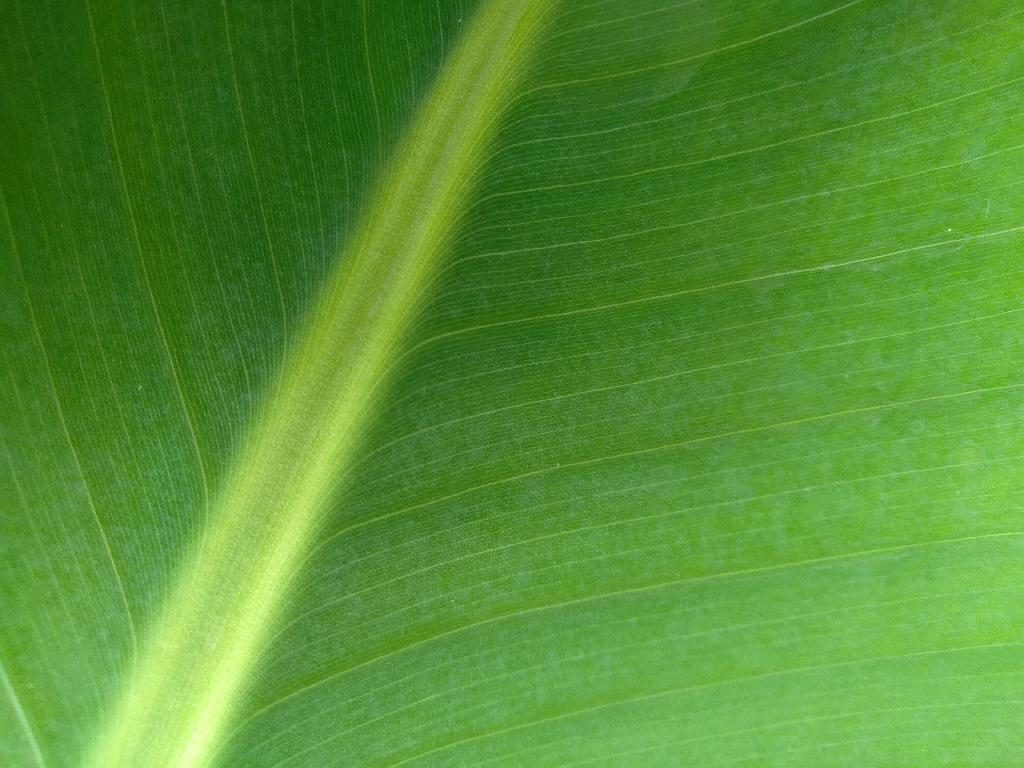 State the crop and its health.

banana, healthy
